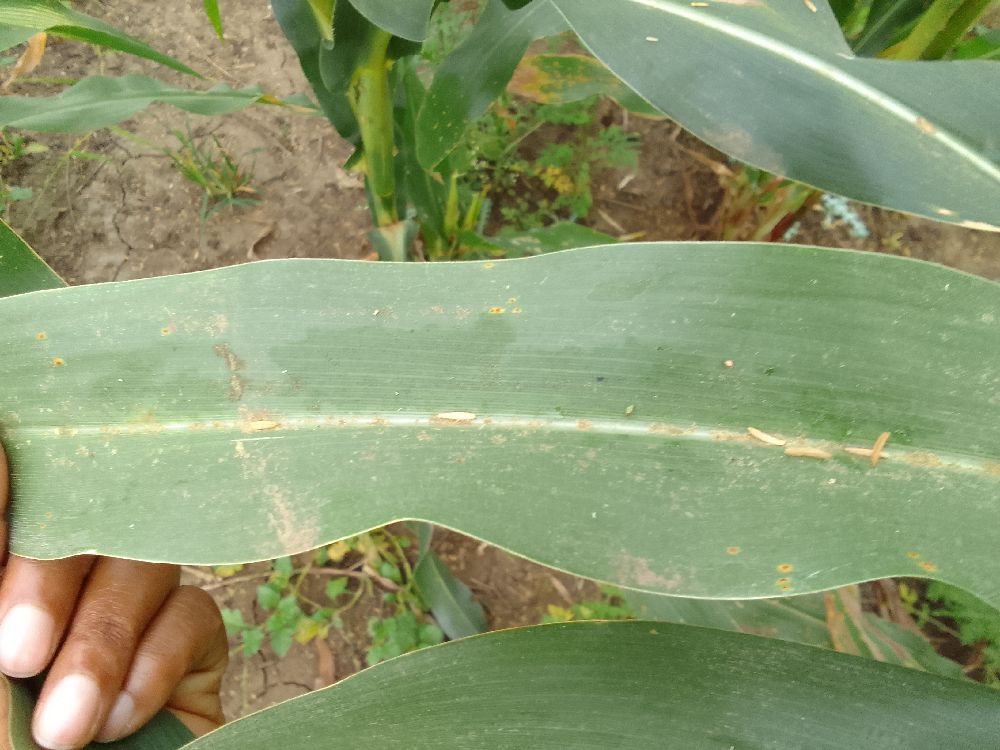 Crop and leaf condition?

maize, healthy
